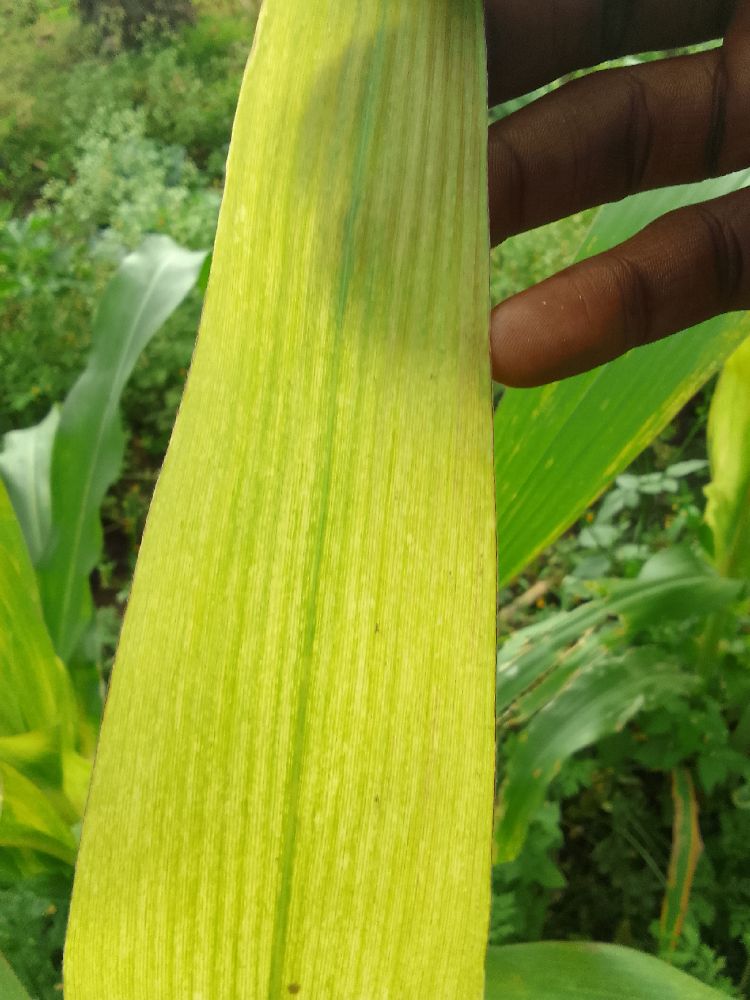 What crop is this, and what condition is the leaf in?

maize, maize lethal necrosis
